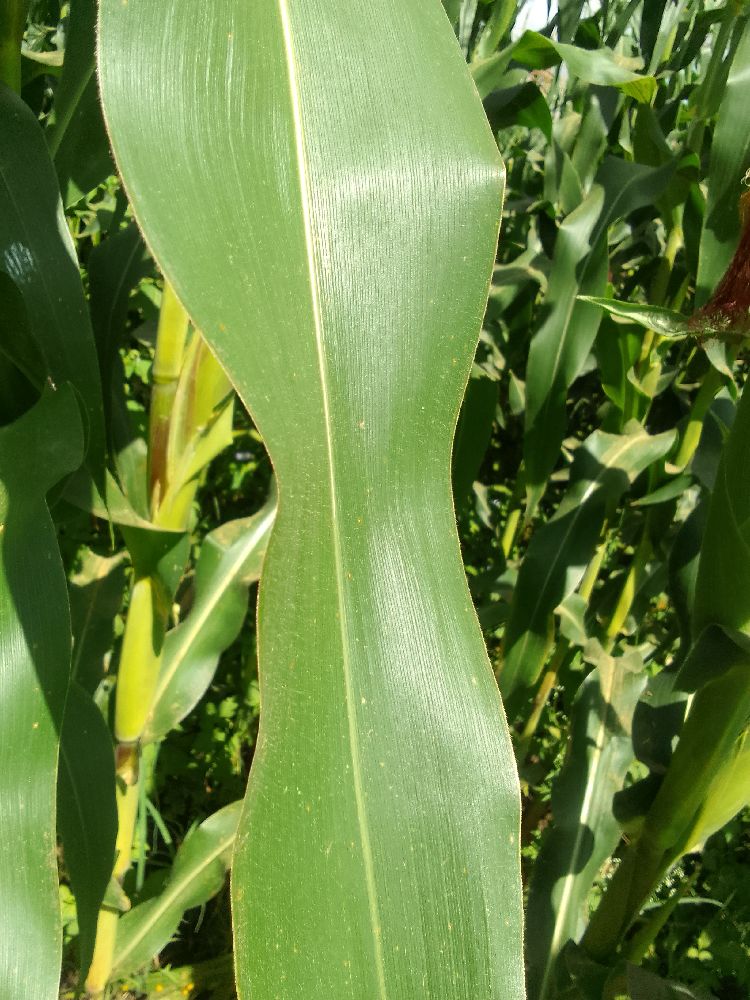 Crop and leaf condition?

maize, healthy
